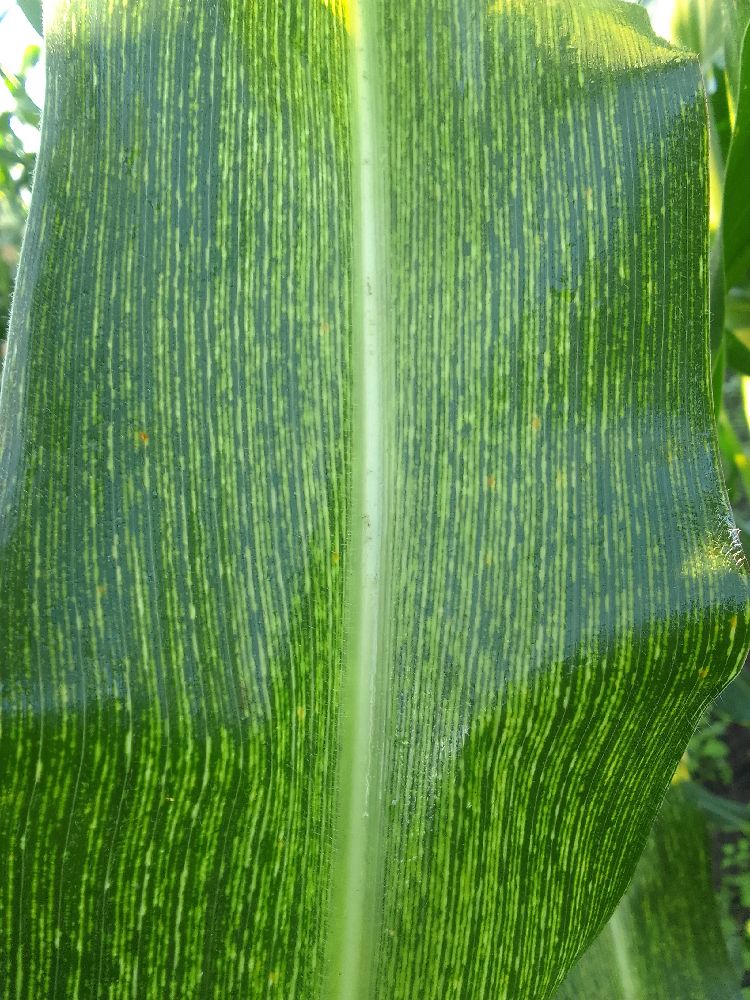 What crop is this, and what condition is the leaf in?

maize, maize streak virus
